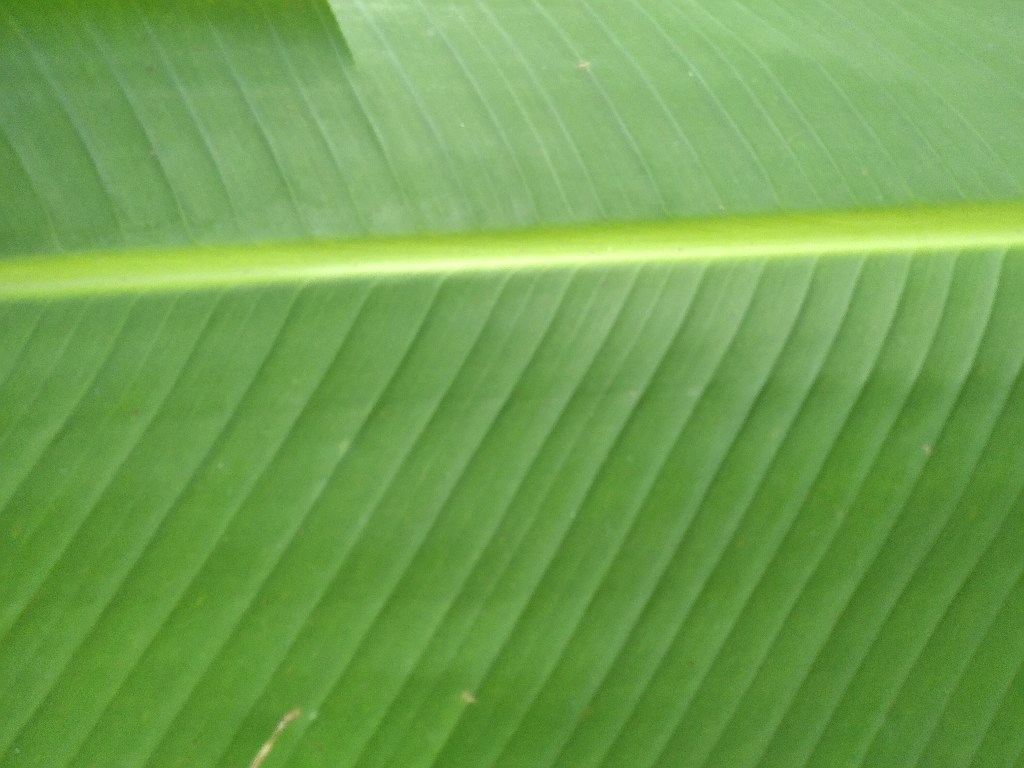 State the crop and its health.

banana, healthy
